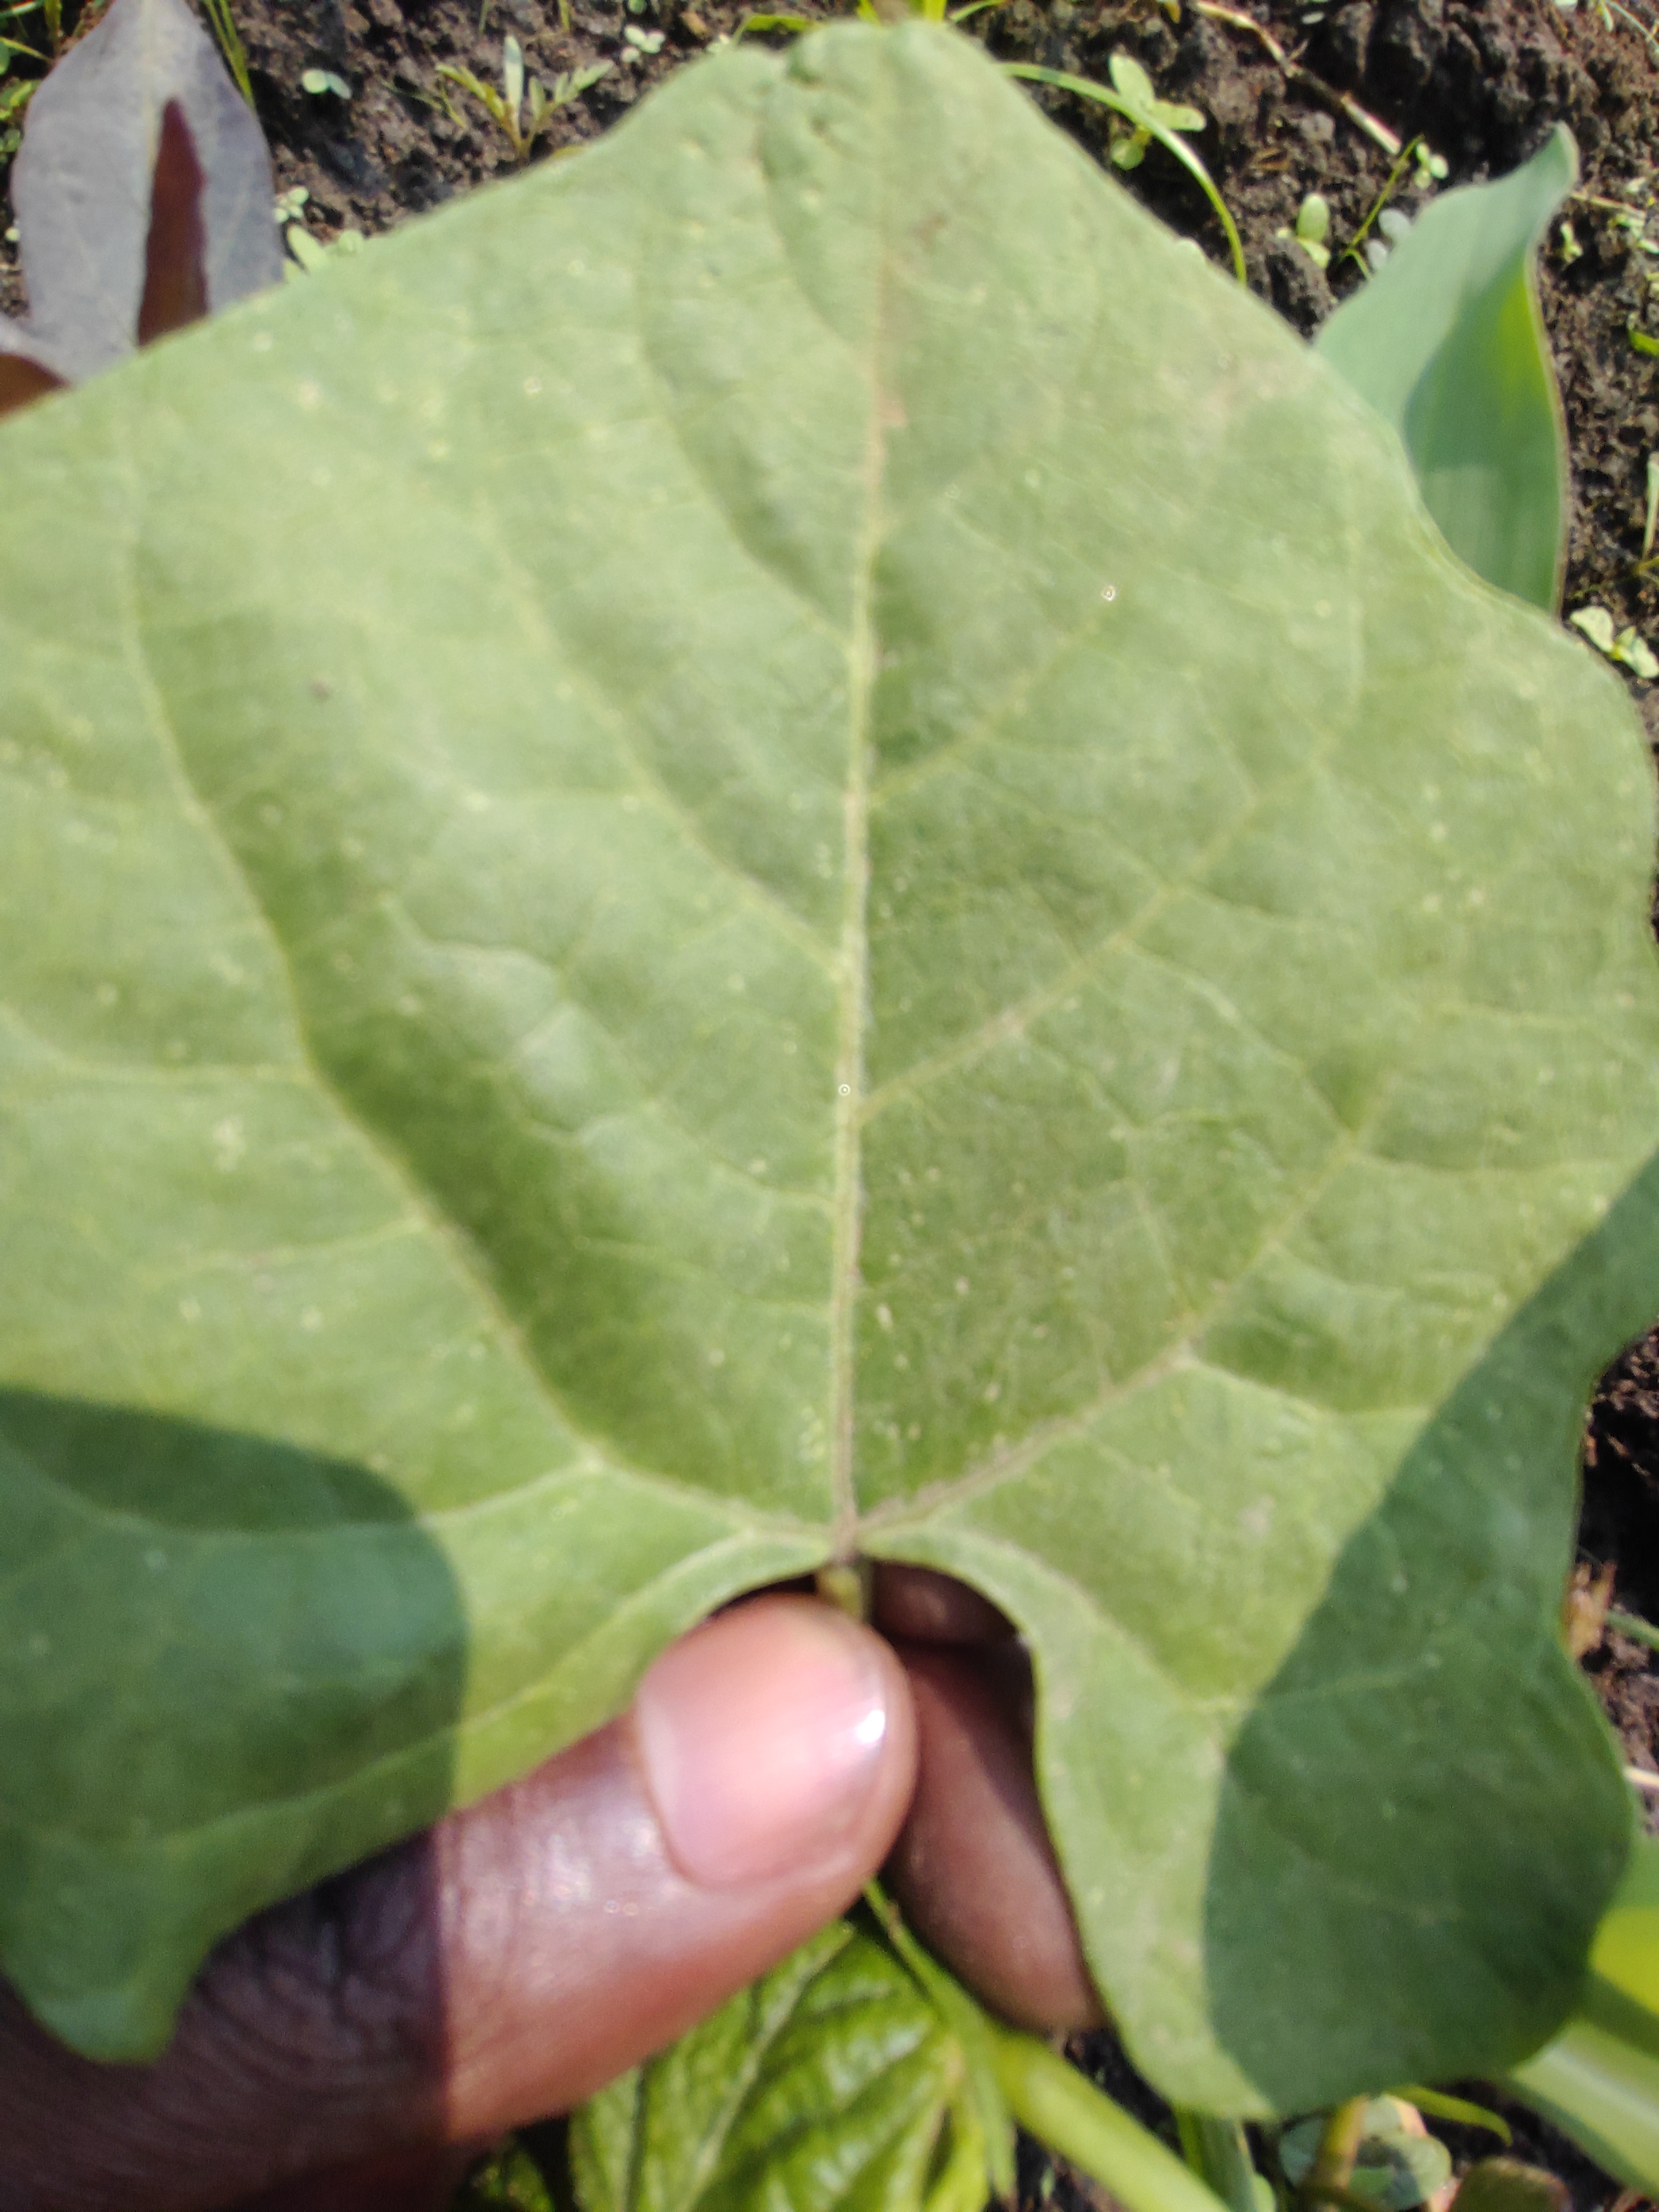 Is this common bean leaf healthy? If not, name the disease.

healthy
